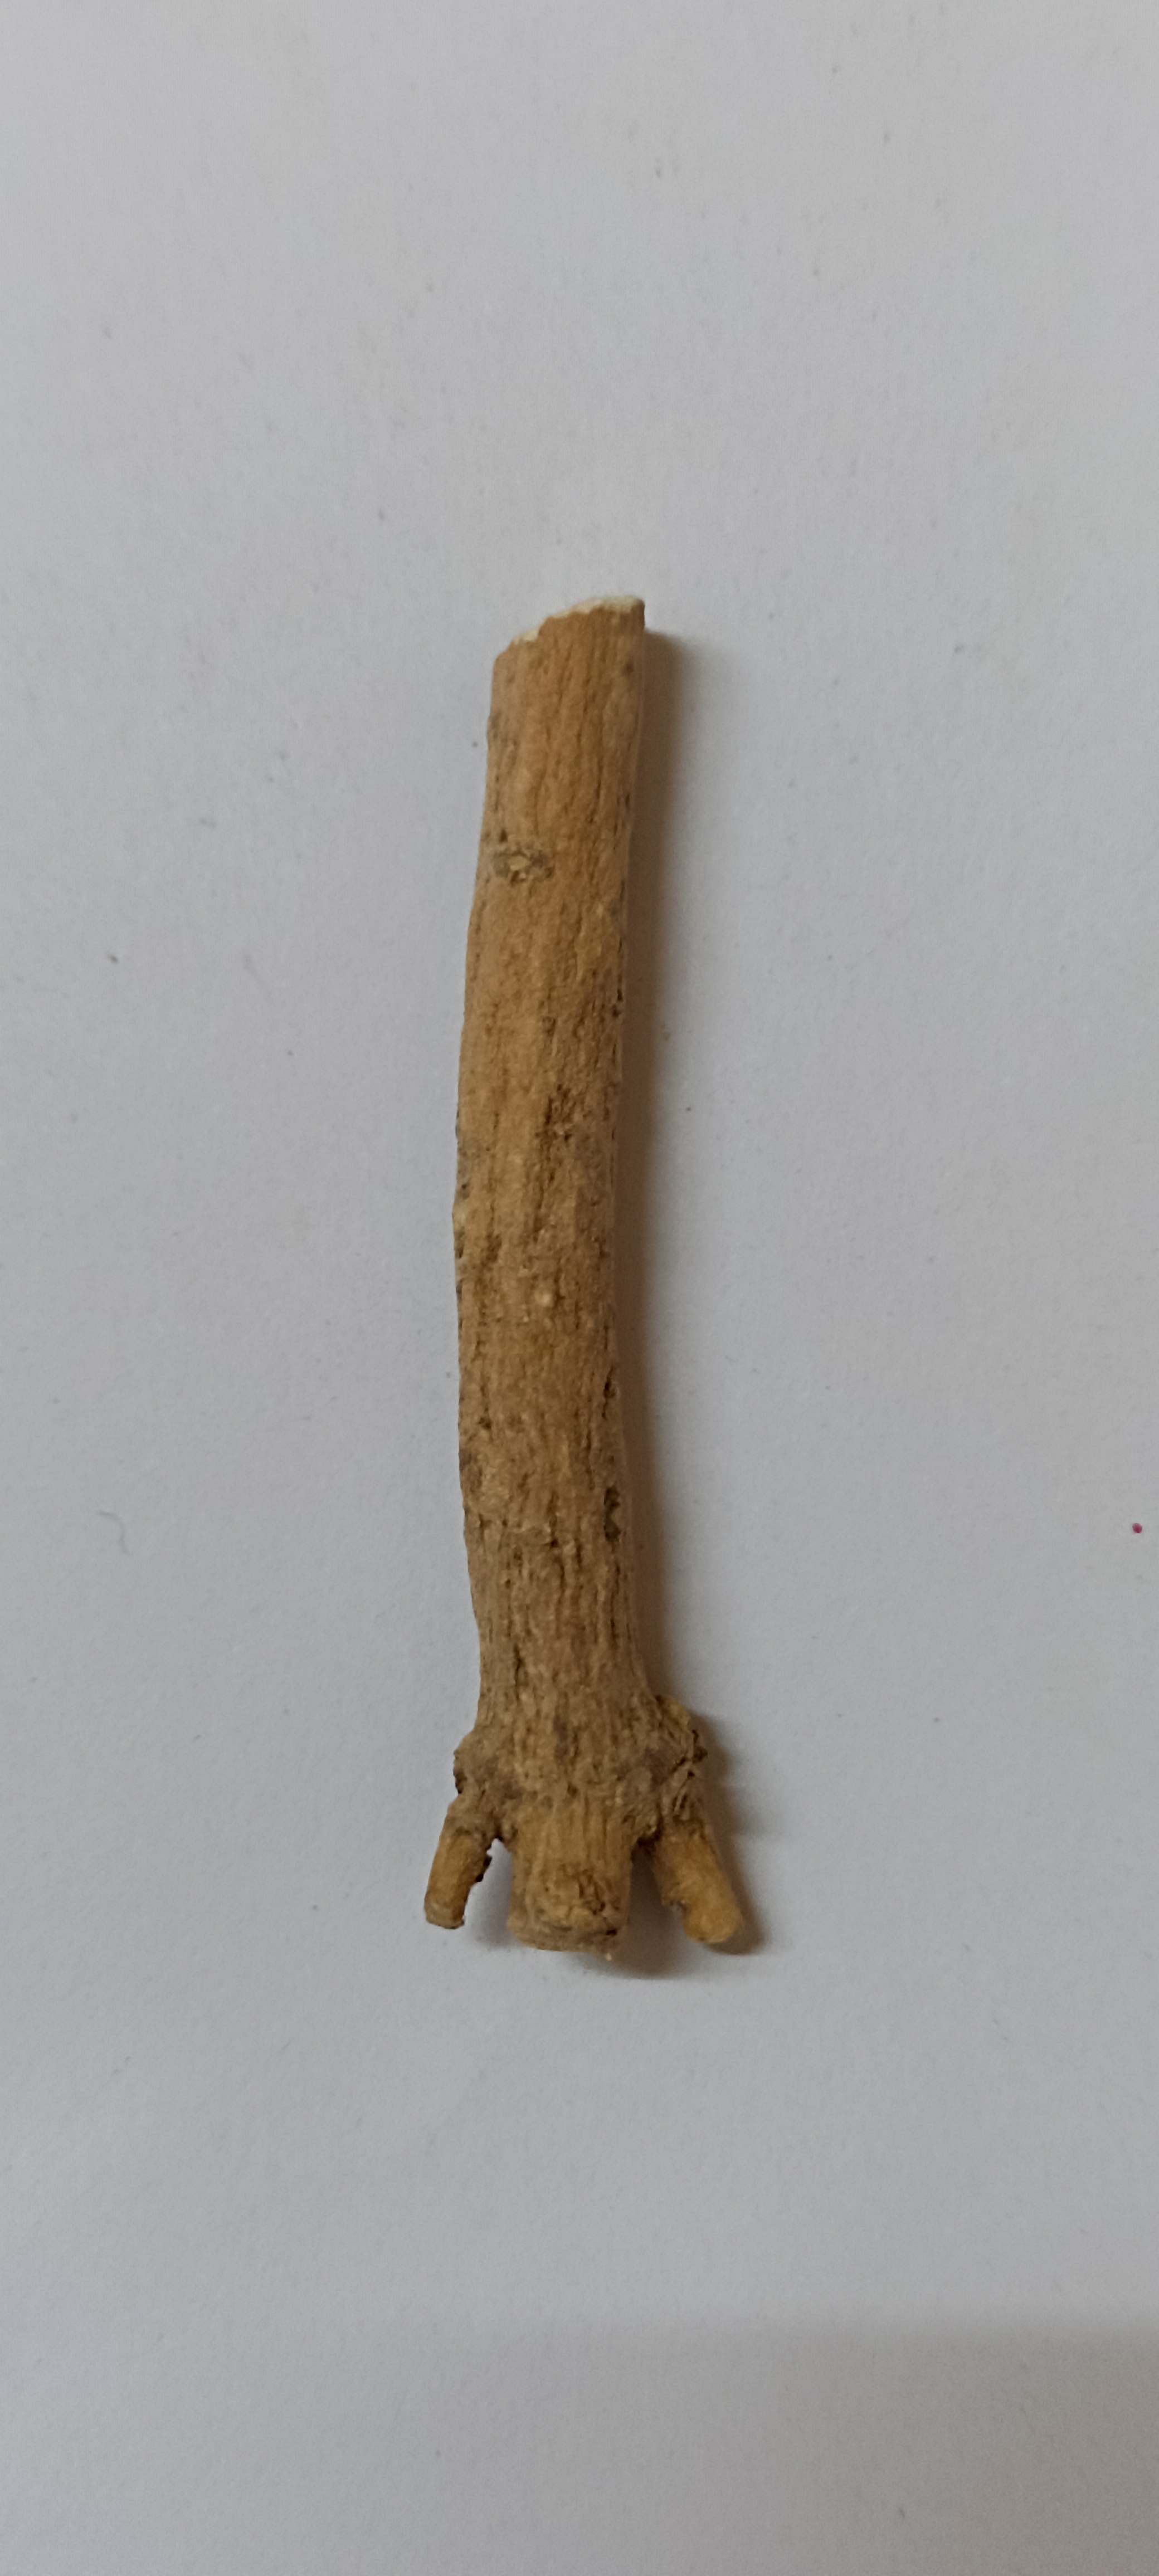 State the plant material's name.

ashwagandha
